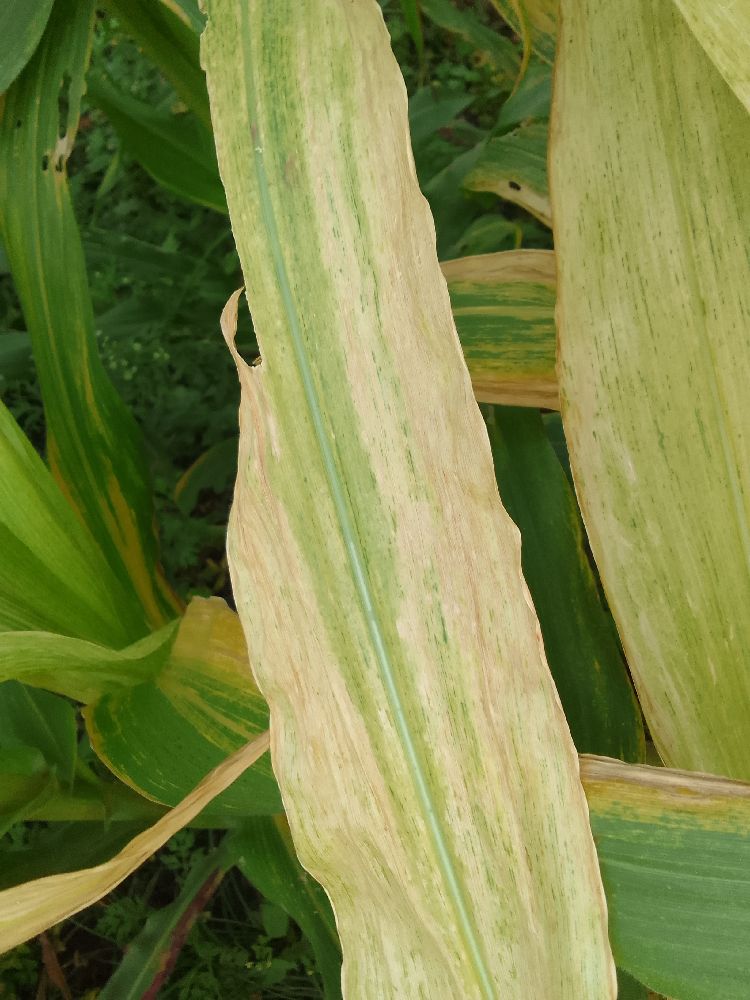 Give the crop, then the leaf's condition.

maize, maize lethal necrosis
